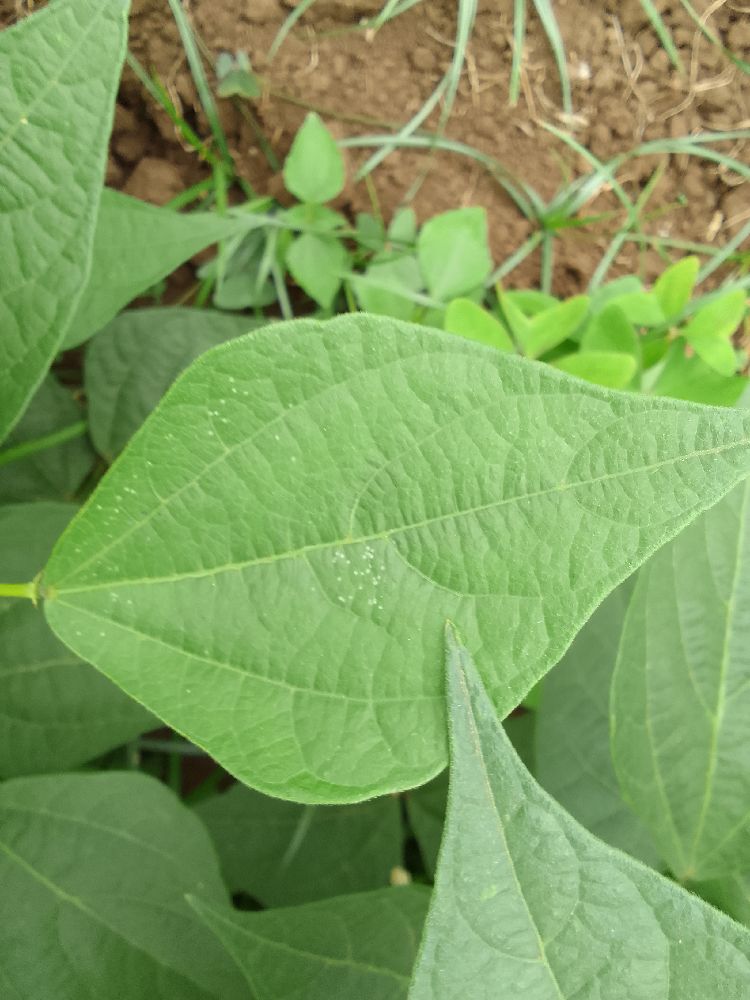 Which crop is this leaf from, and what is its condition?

common bean, healthy
